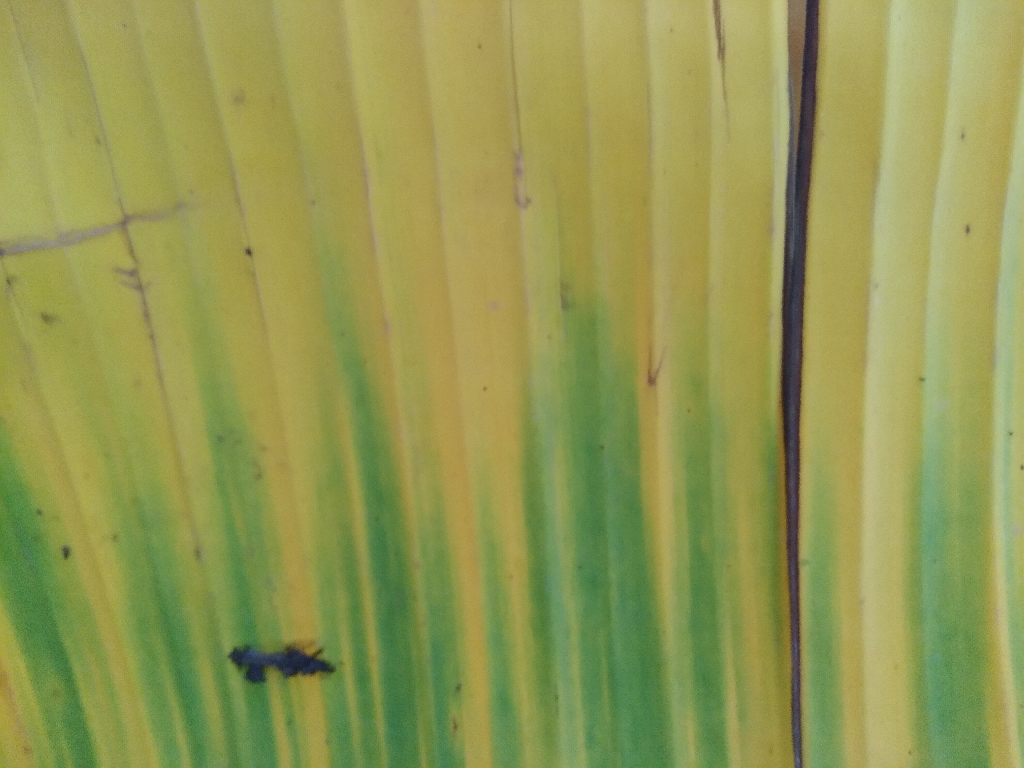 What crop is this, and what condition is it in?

banana, fusarium wilt race 1
